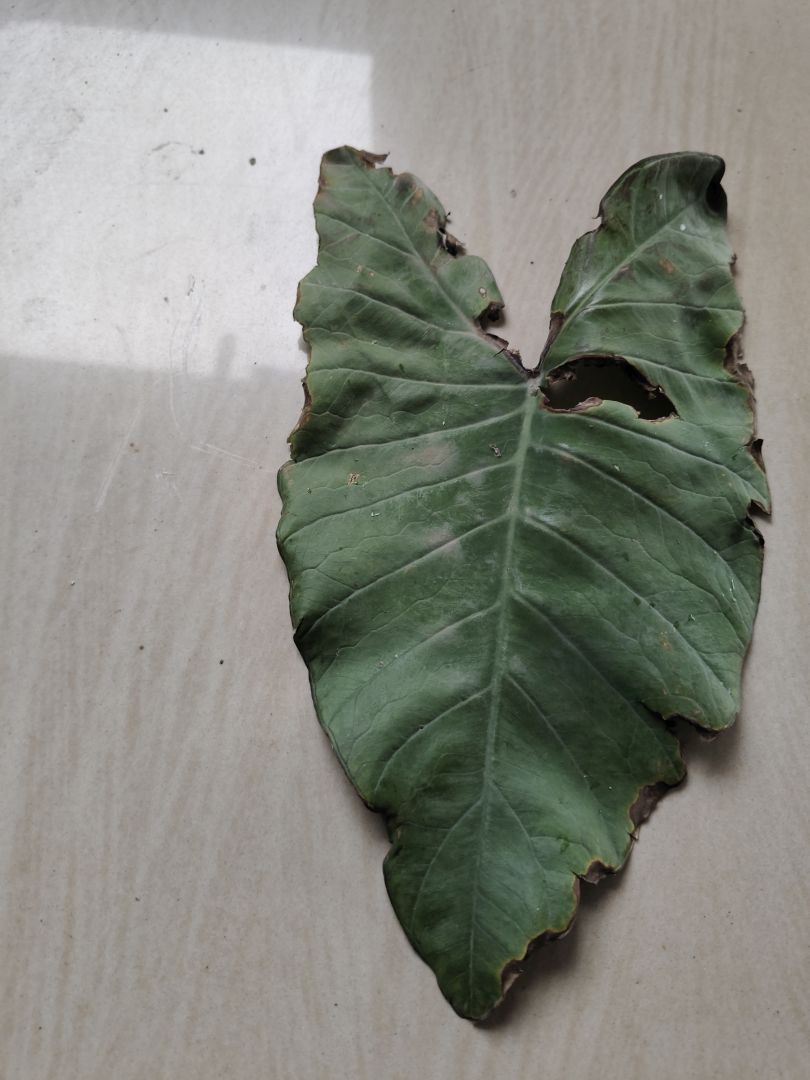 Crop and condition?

taro, leaf blight
